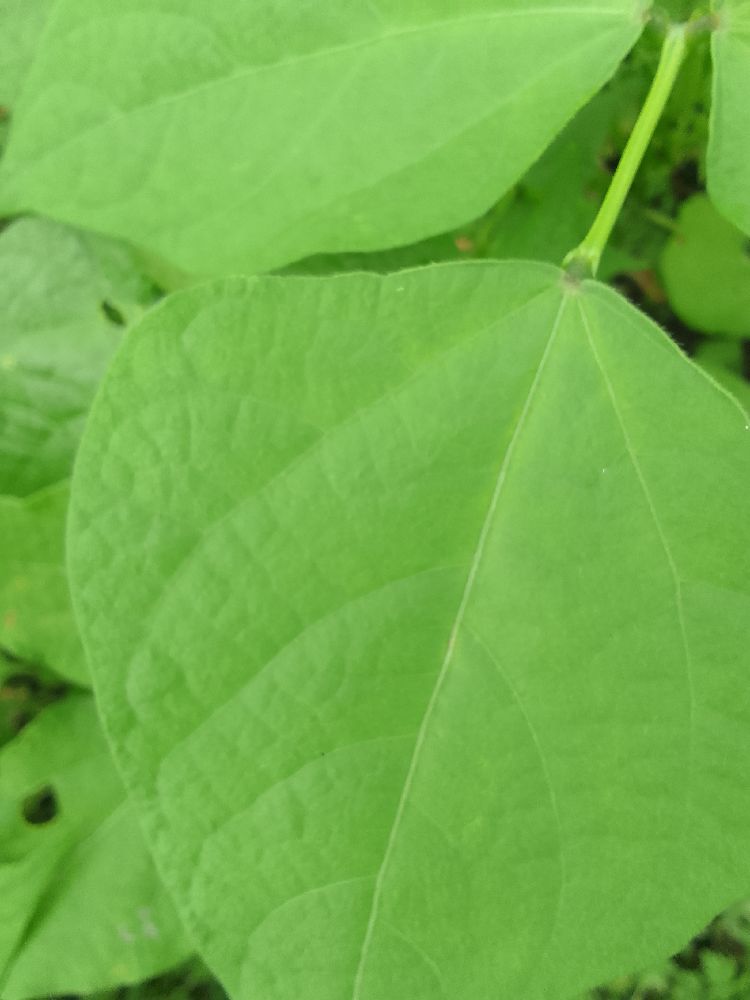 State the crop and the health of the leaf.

common bean, healthy
